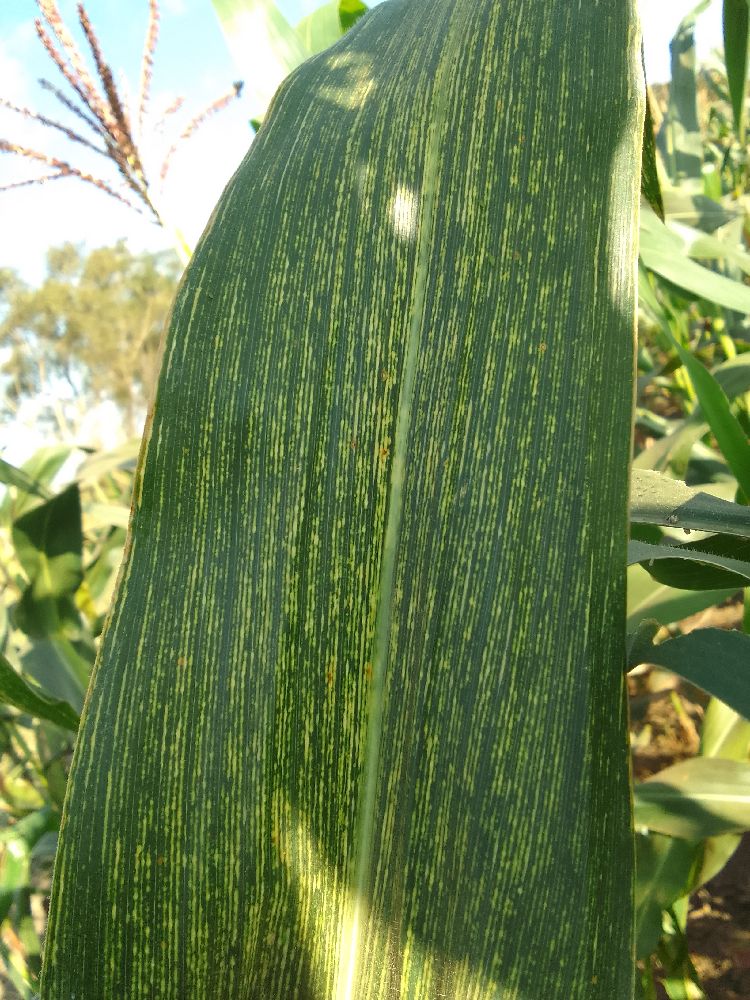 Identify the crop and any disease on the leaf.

maize, maize streak virus
